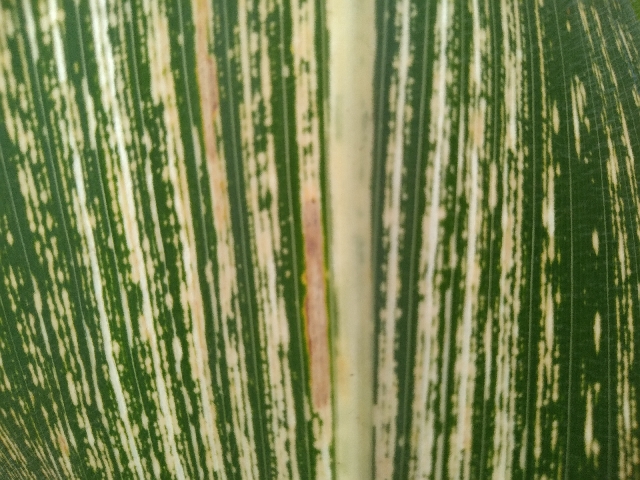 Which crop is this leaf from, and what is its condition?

maize, maize streak virus
